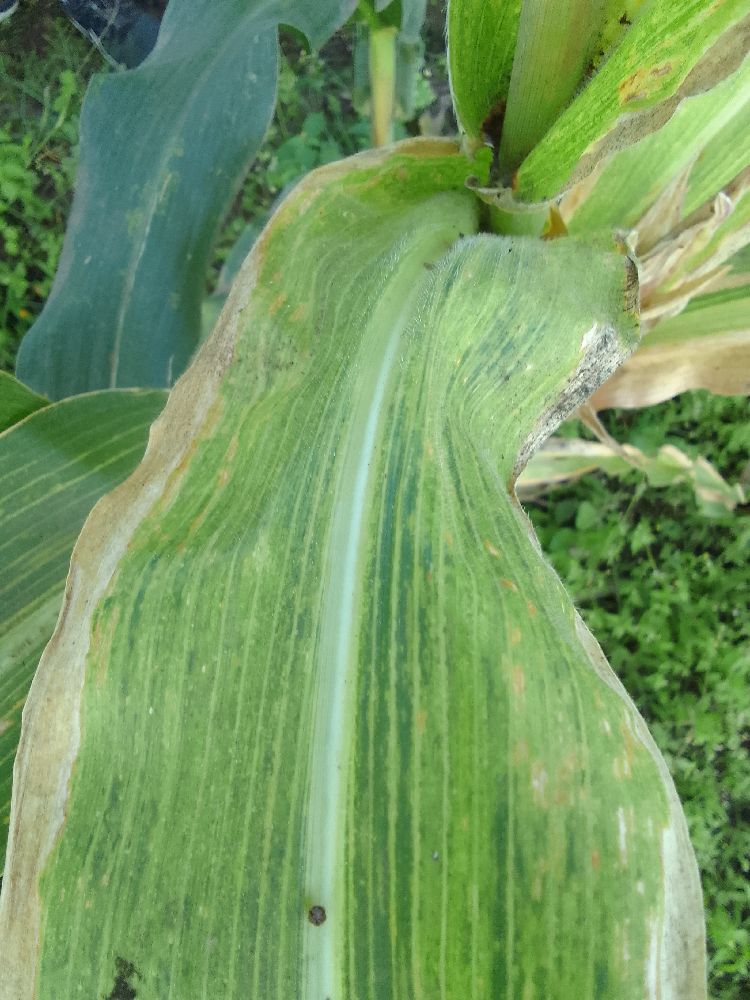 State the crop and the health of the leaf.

maize, maize lethal necrosis
